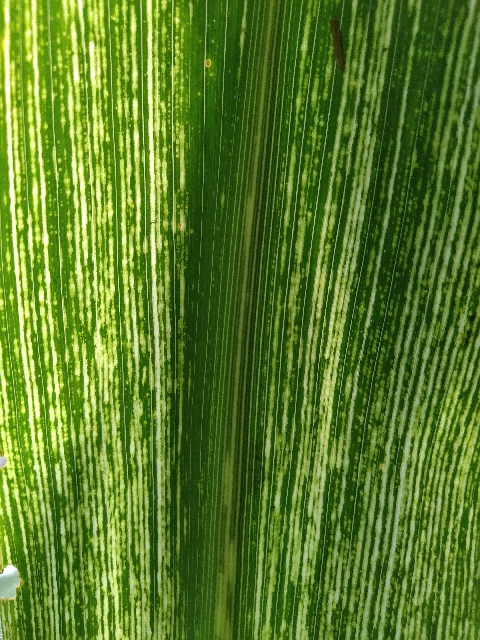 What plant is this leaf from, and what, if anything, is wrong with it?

maize, maize streak virus
